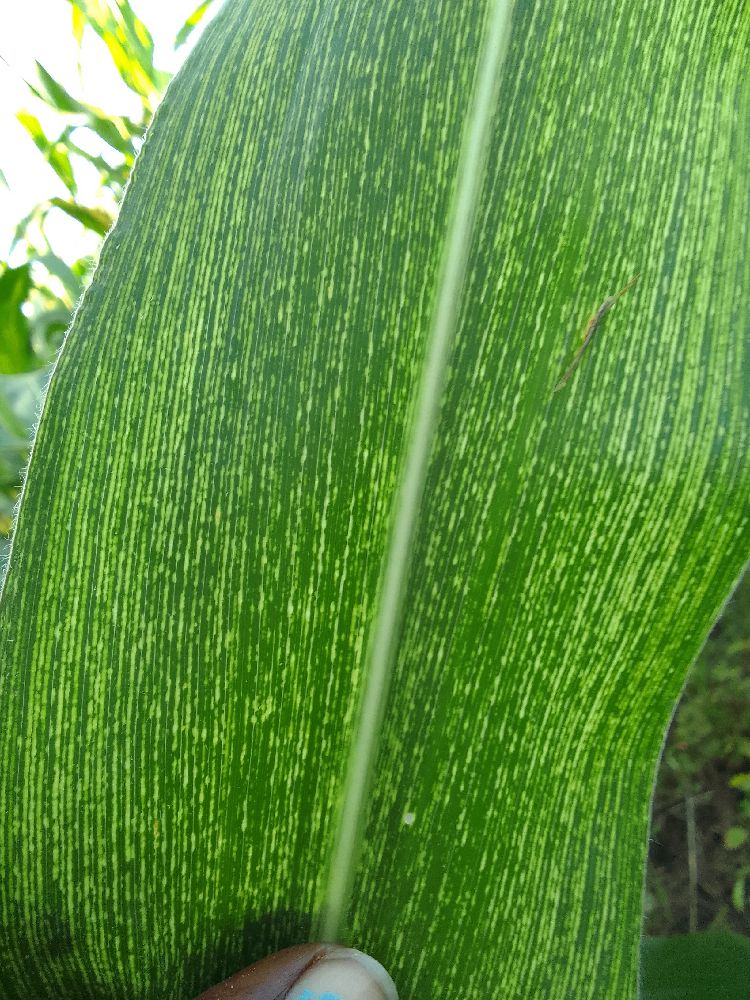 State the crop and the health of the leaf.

maize, maize streak virus
